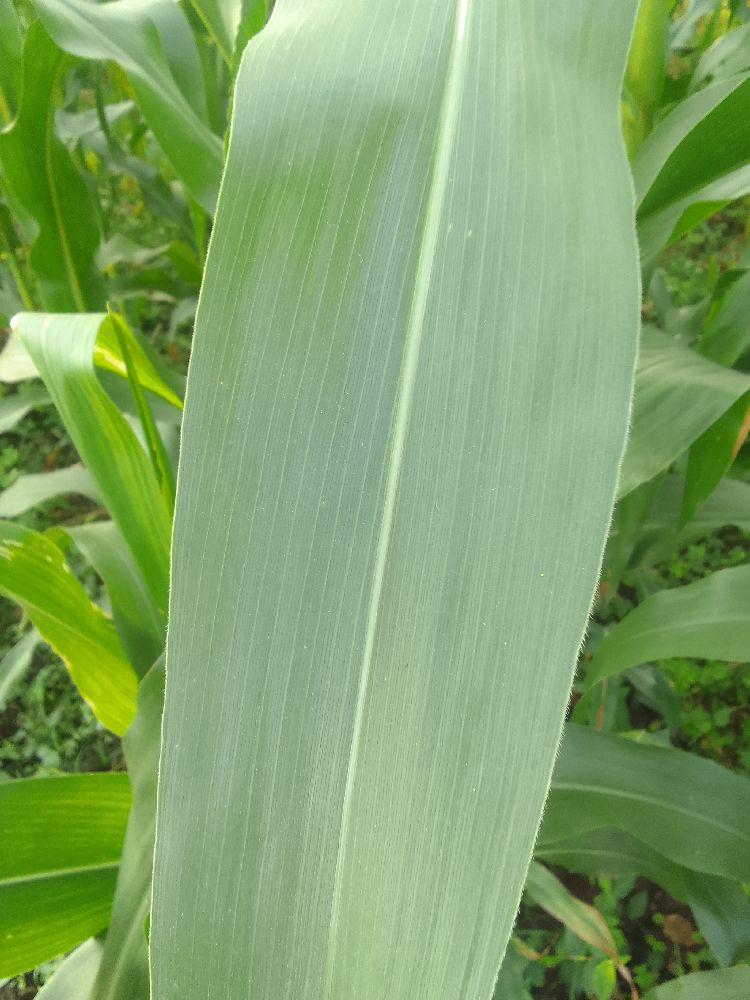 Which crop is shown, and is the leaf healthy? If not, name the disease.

maize, healthy
